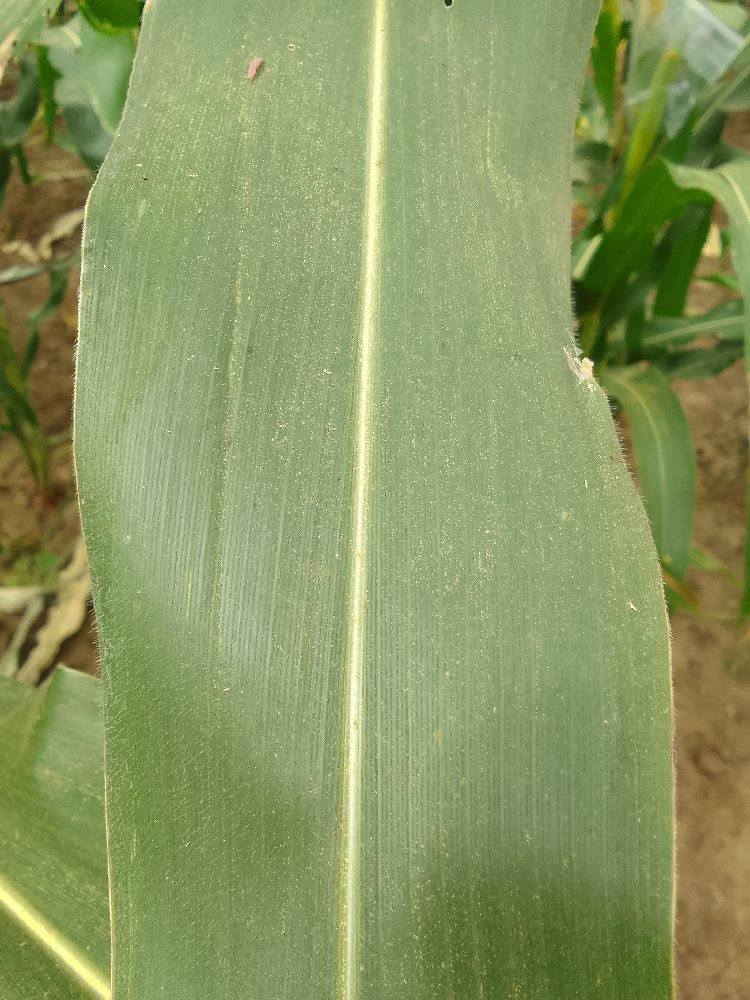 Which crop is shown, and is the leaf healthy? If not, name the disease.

maize, healthy
